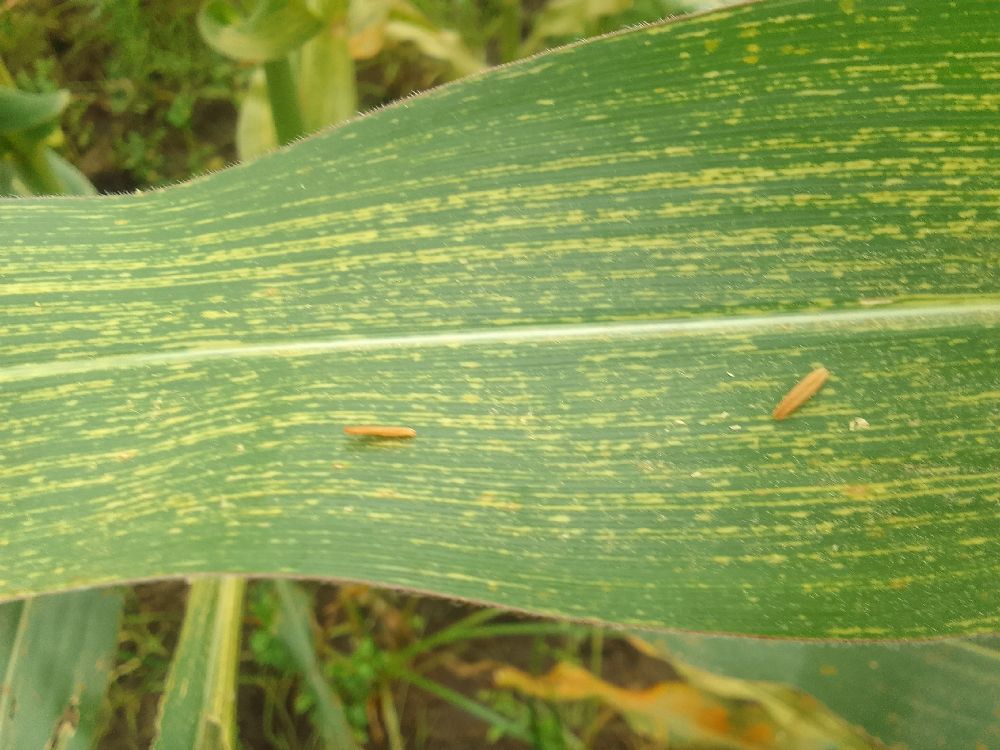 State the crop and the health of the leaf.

maize, maize streak virus
